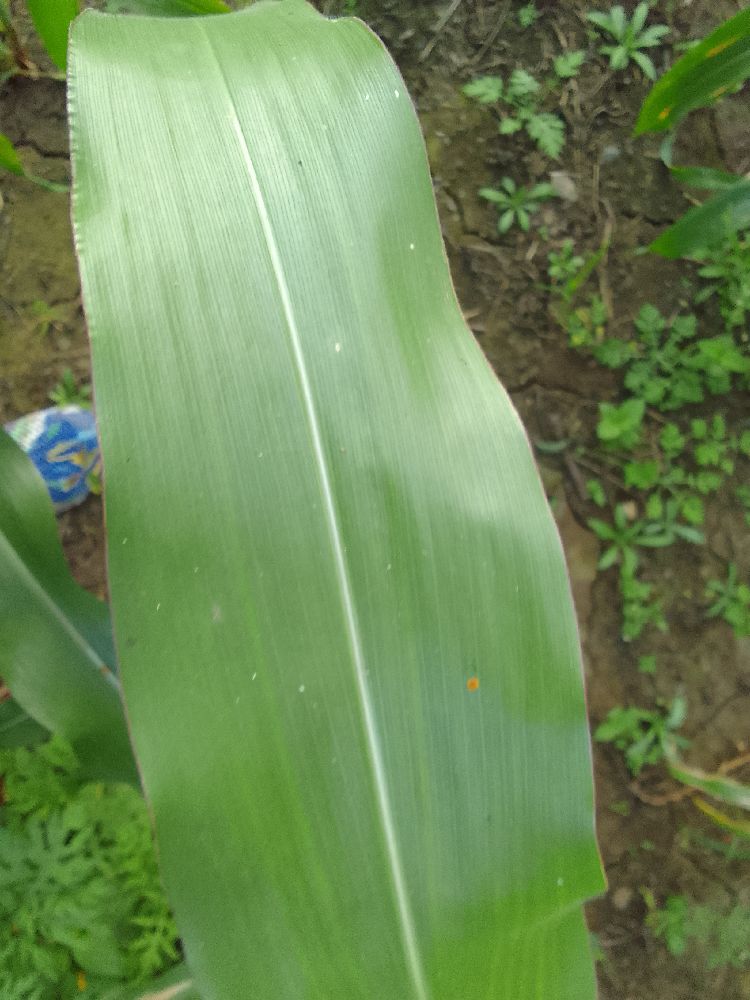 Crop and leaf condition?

maize, healthy
